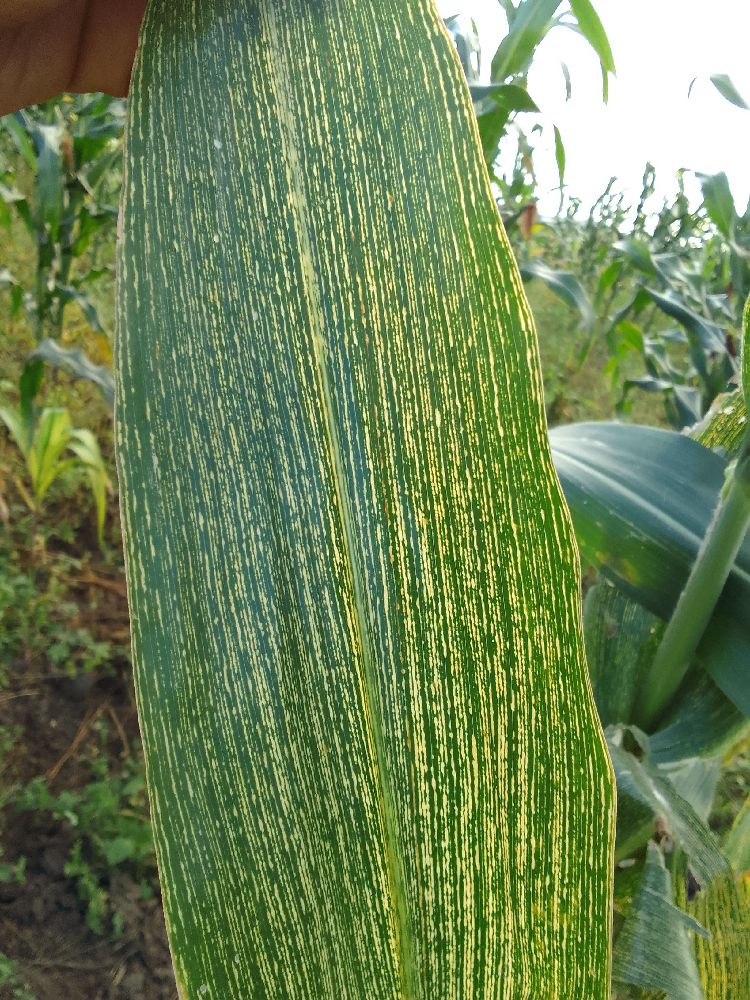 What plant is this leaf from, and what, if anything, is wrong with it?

maize, maize streak virus
